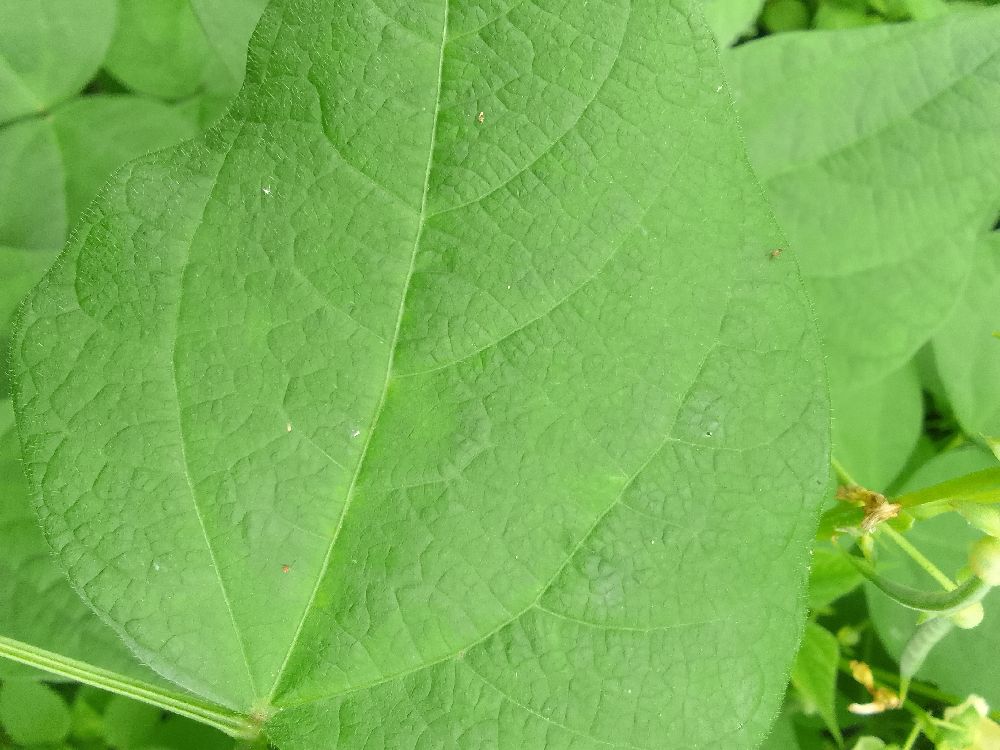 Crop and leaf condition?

common bean, healthy
